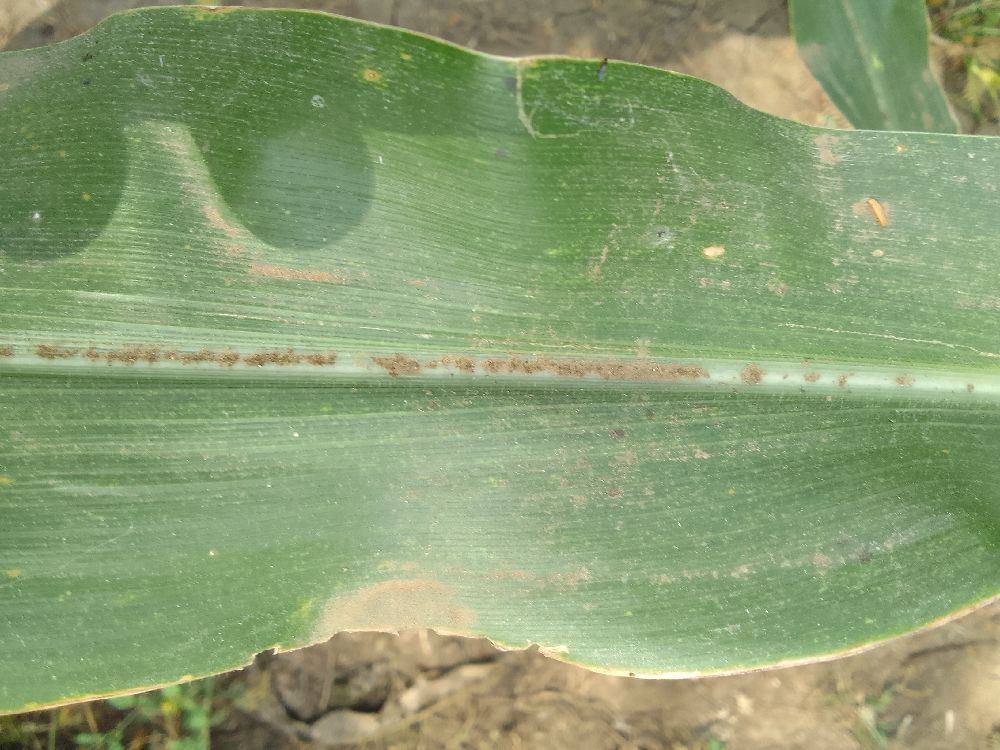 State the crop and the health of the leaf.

maize, healthy
